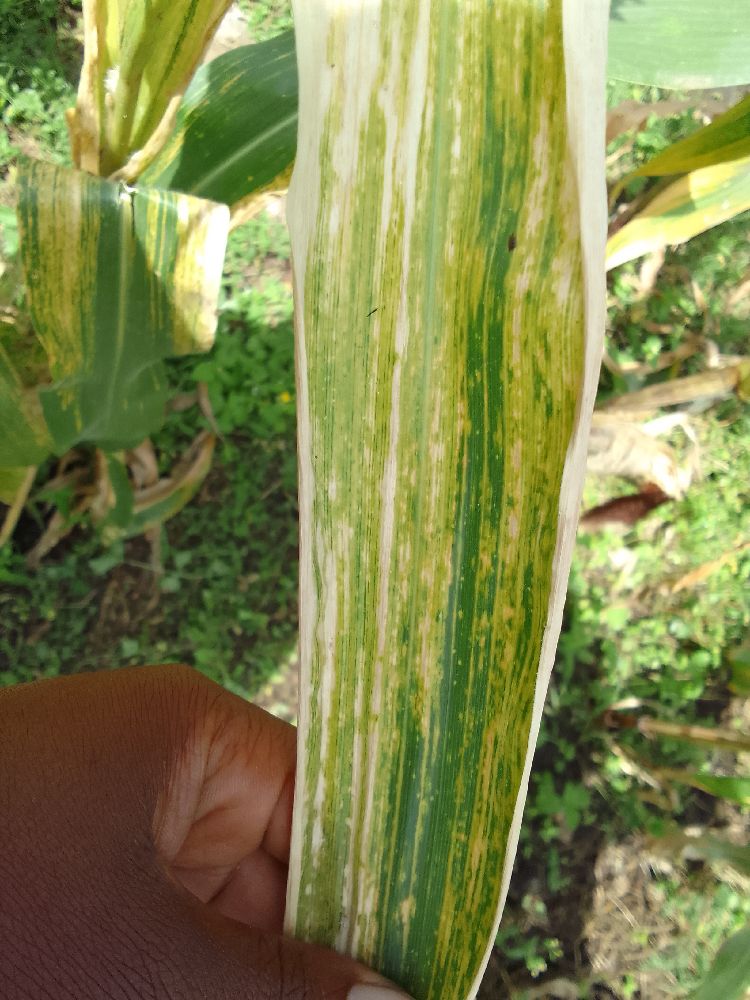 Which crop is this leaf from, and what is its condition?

maize, maize lethal necrosis
